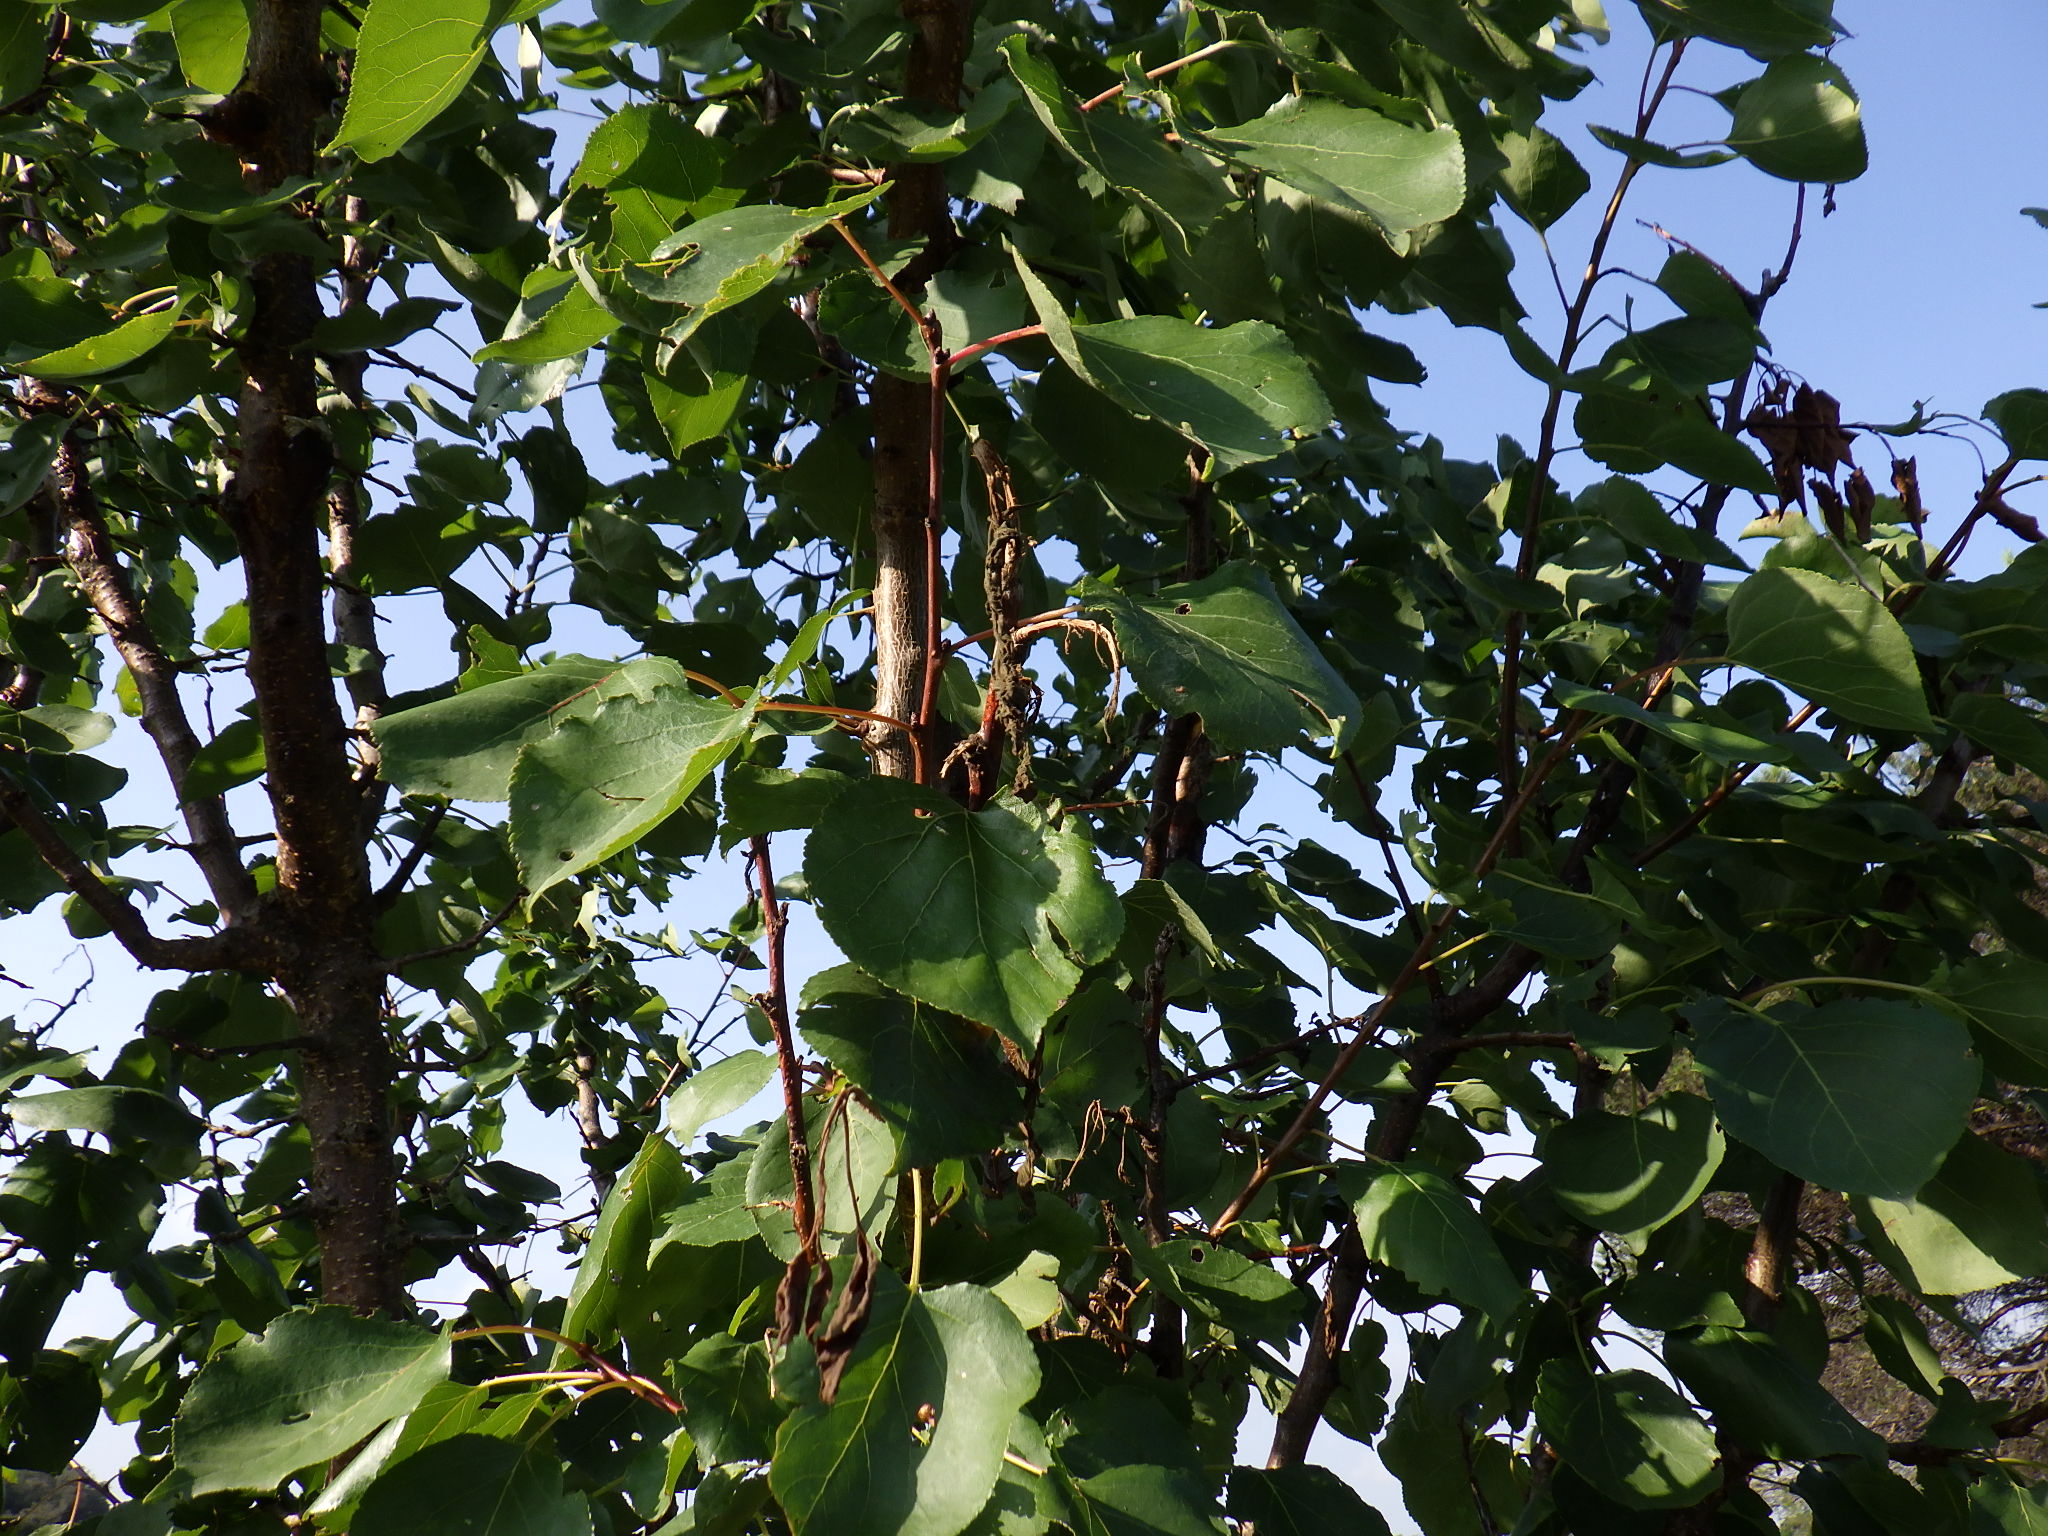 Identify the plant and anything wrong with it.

apricot, shot hole disease
